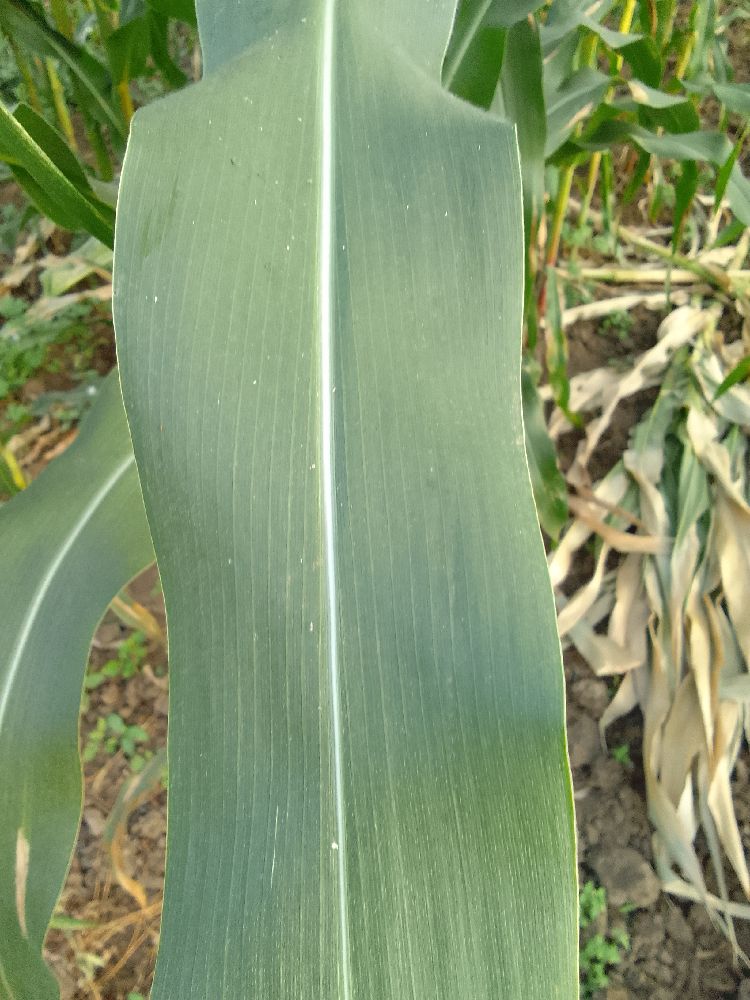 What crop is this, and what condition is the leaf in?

maize, healthy
